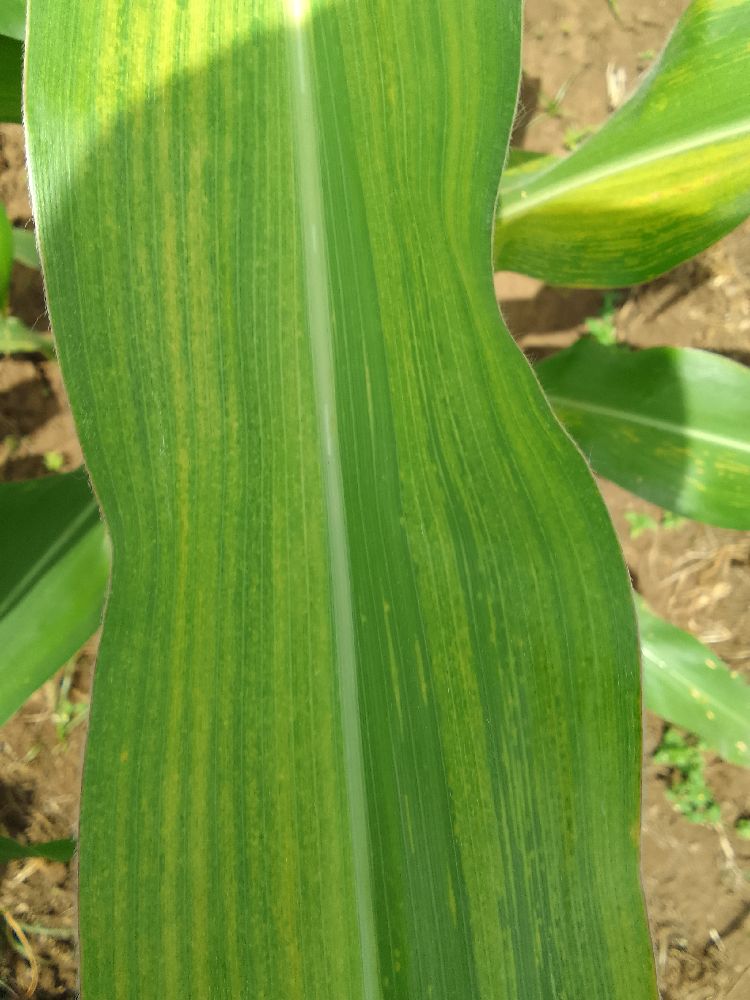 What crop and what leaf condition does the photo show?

maize, maize lethal necrosis
